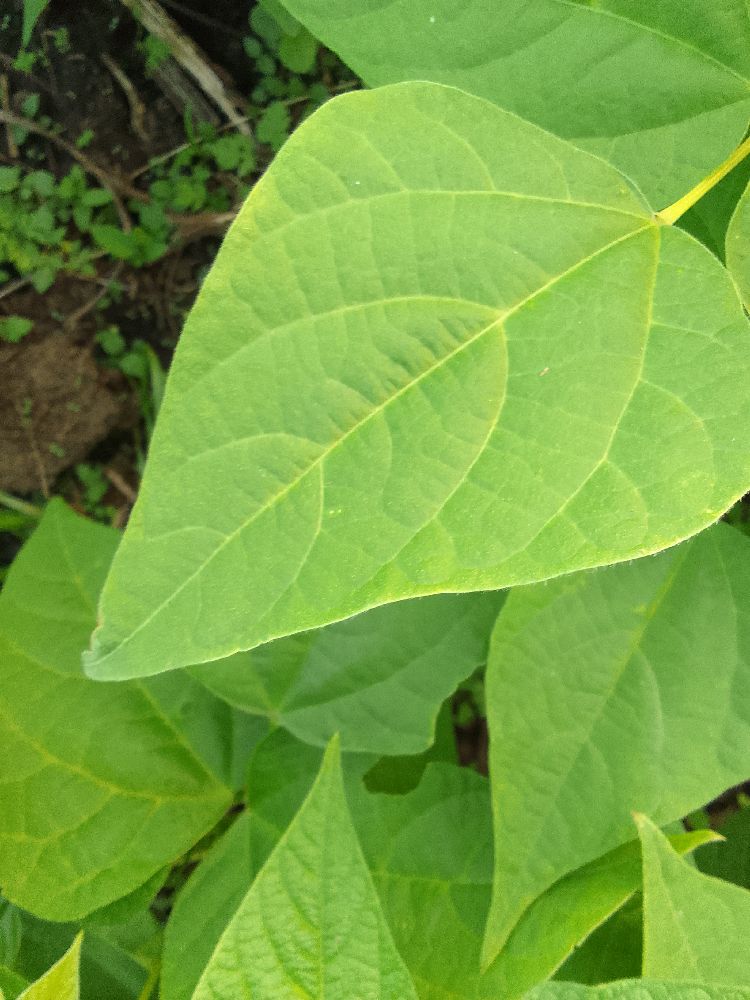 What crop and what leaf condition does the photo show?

common bean, healthy
